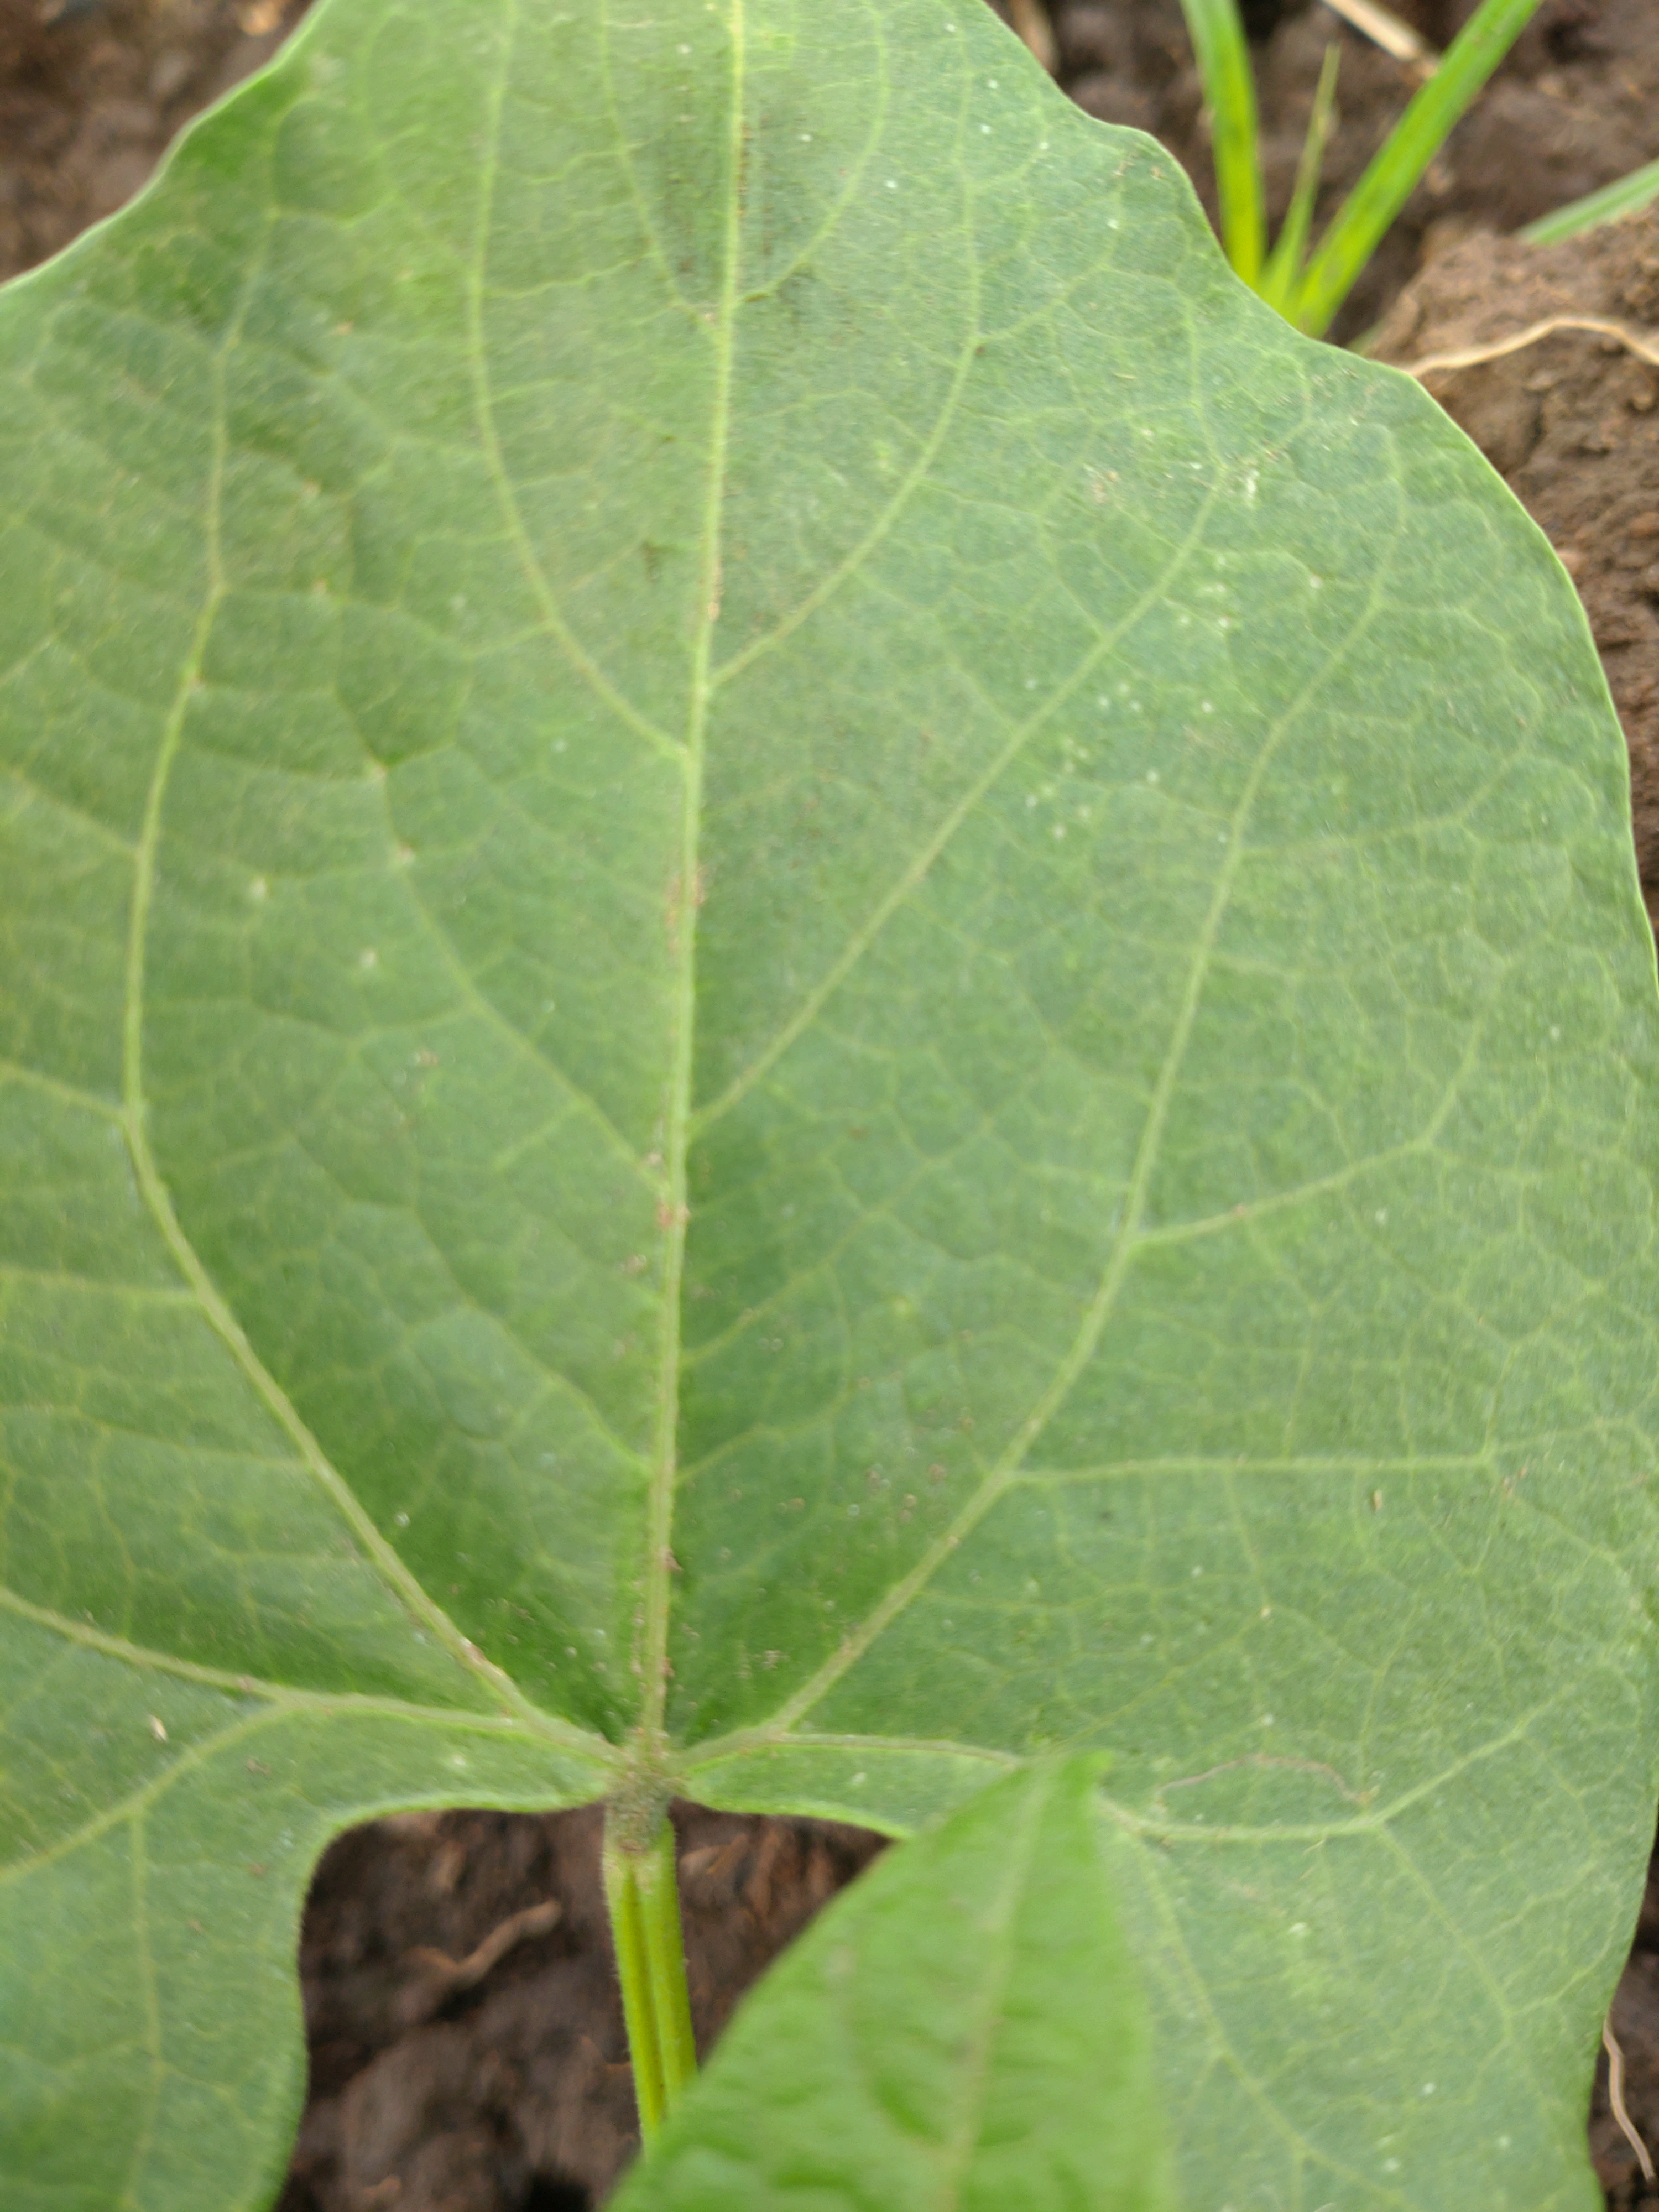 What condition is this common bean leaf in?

healthy
